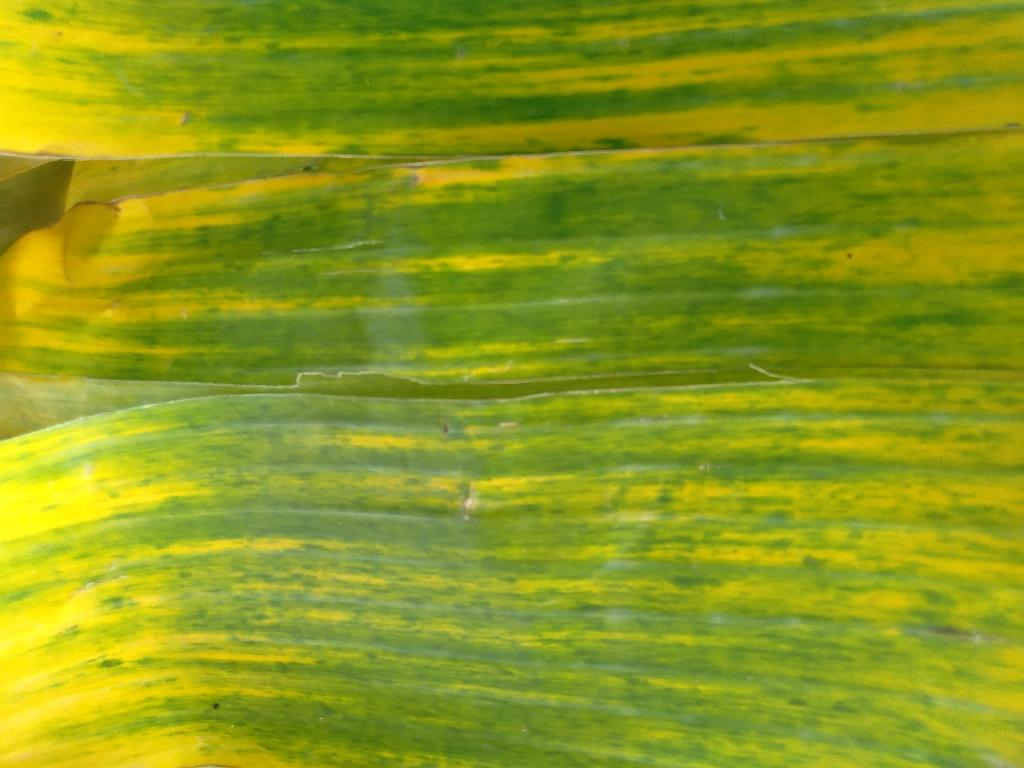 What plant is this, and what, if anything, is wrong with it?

banana, fusarium wilt race 1
